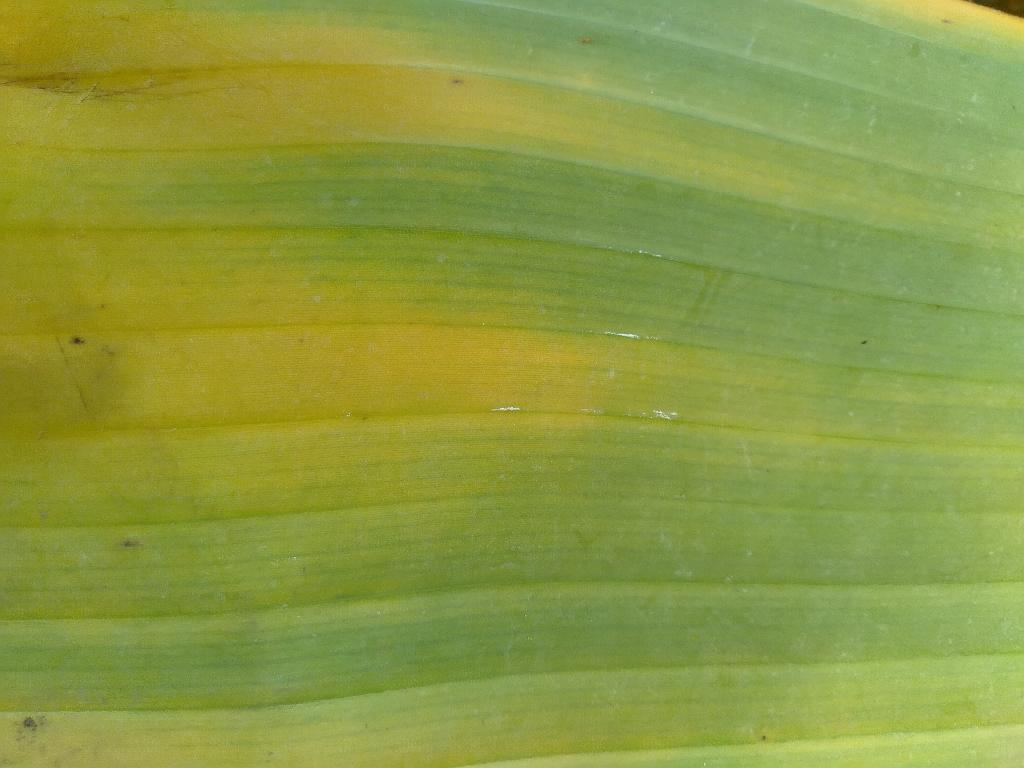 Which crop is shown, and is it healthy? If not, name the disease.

banana, fusarium wilt race 1
